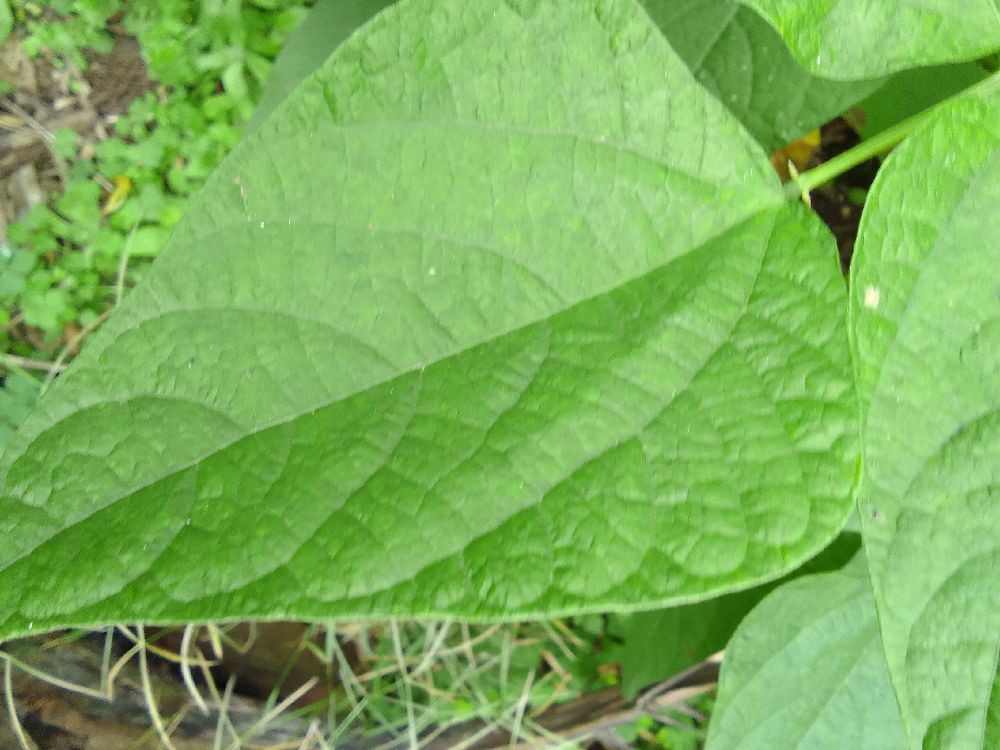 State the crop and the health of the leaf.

common bean, healthy
